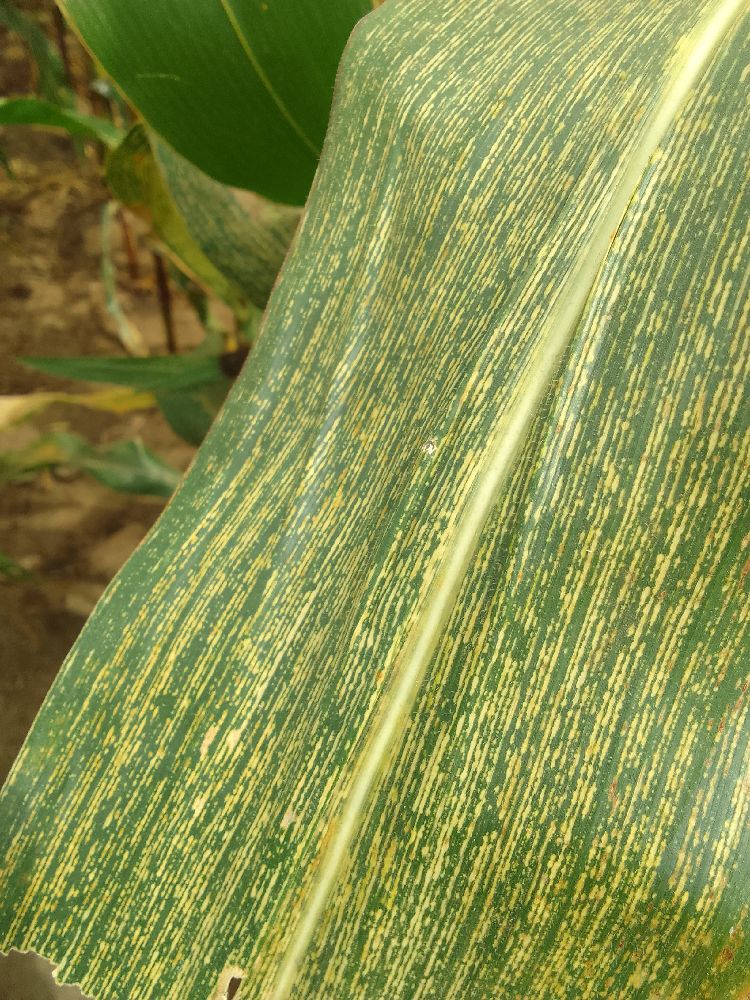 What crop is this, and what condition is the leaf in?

maize, maize streak virus
